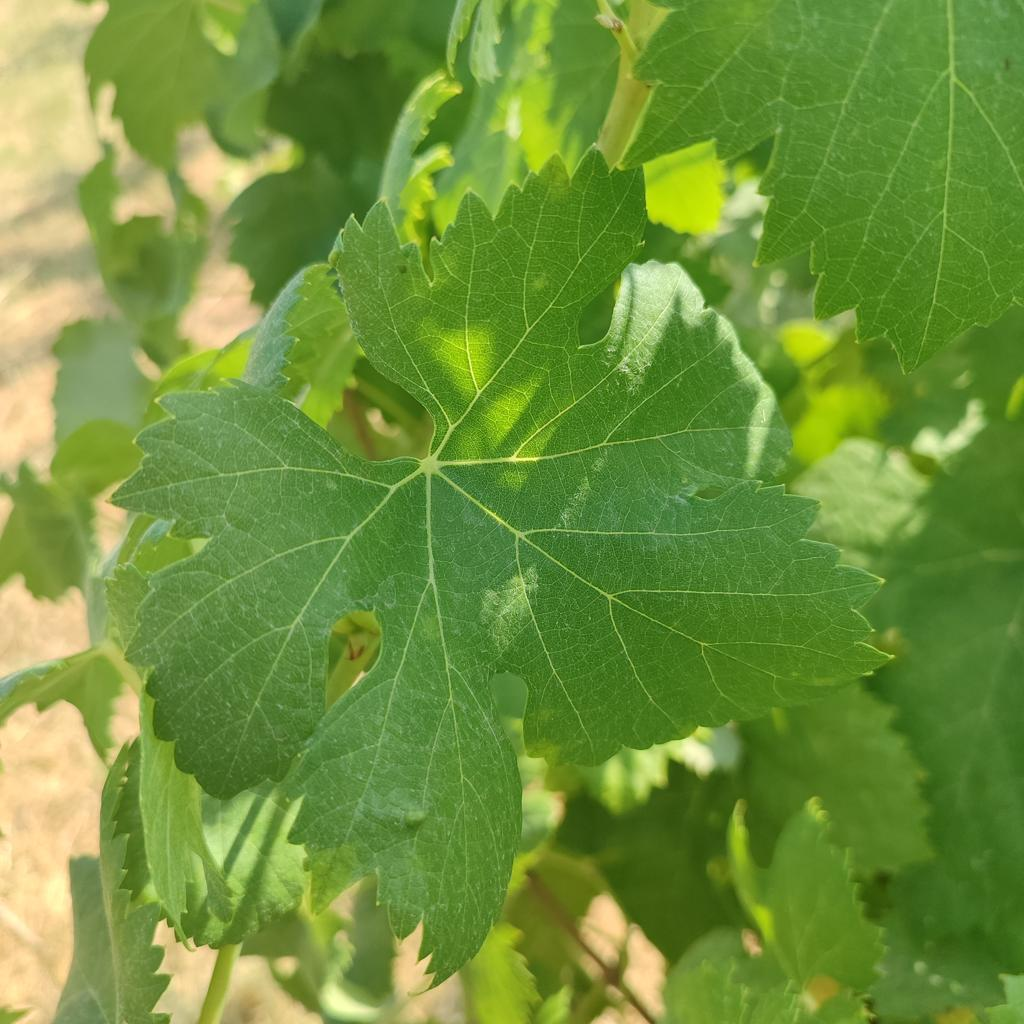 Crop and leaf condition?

grapevine, healthy
